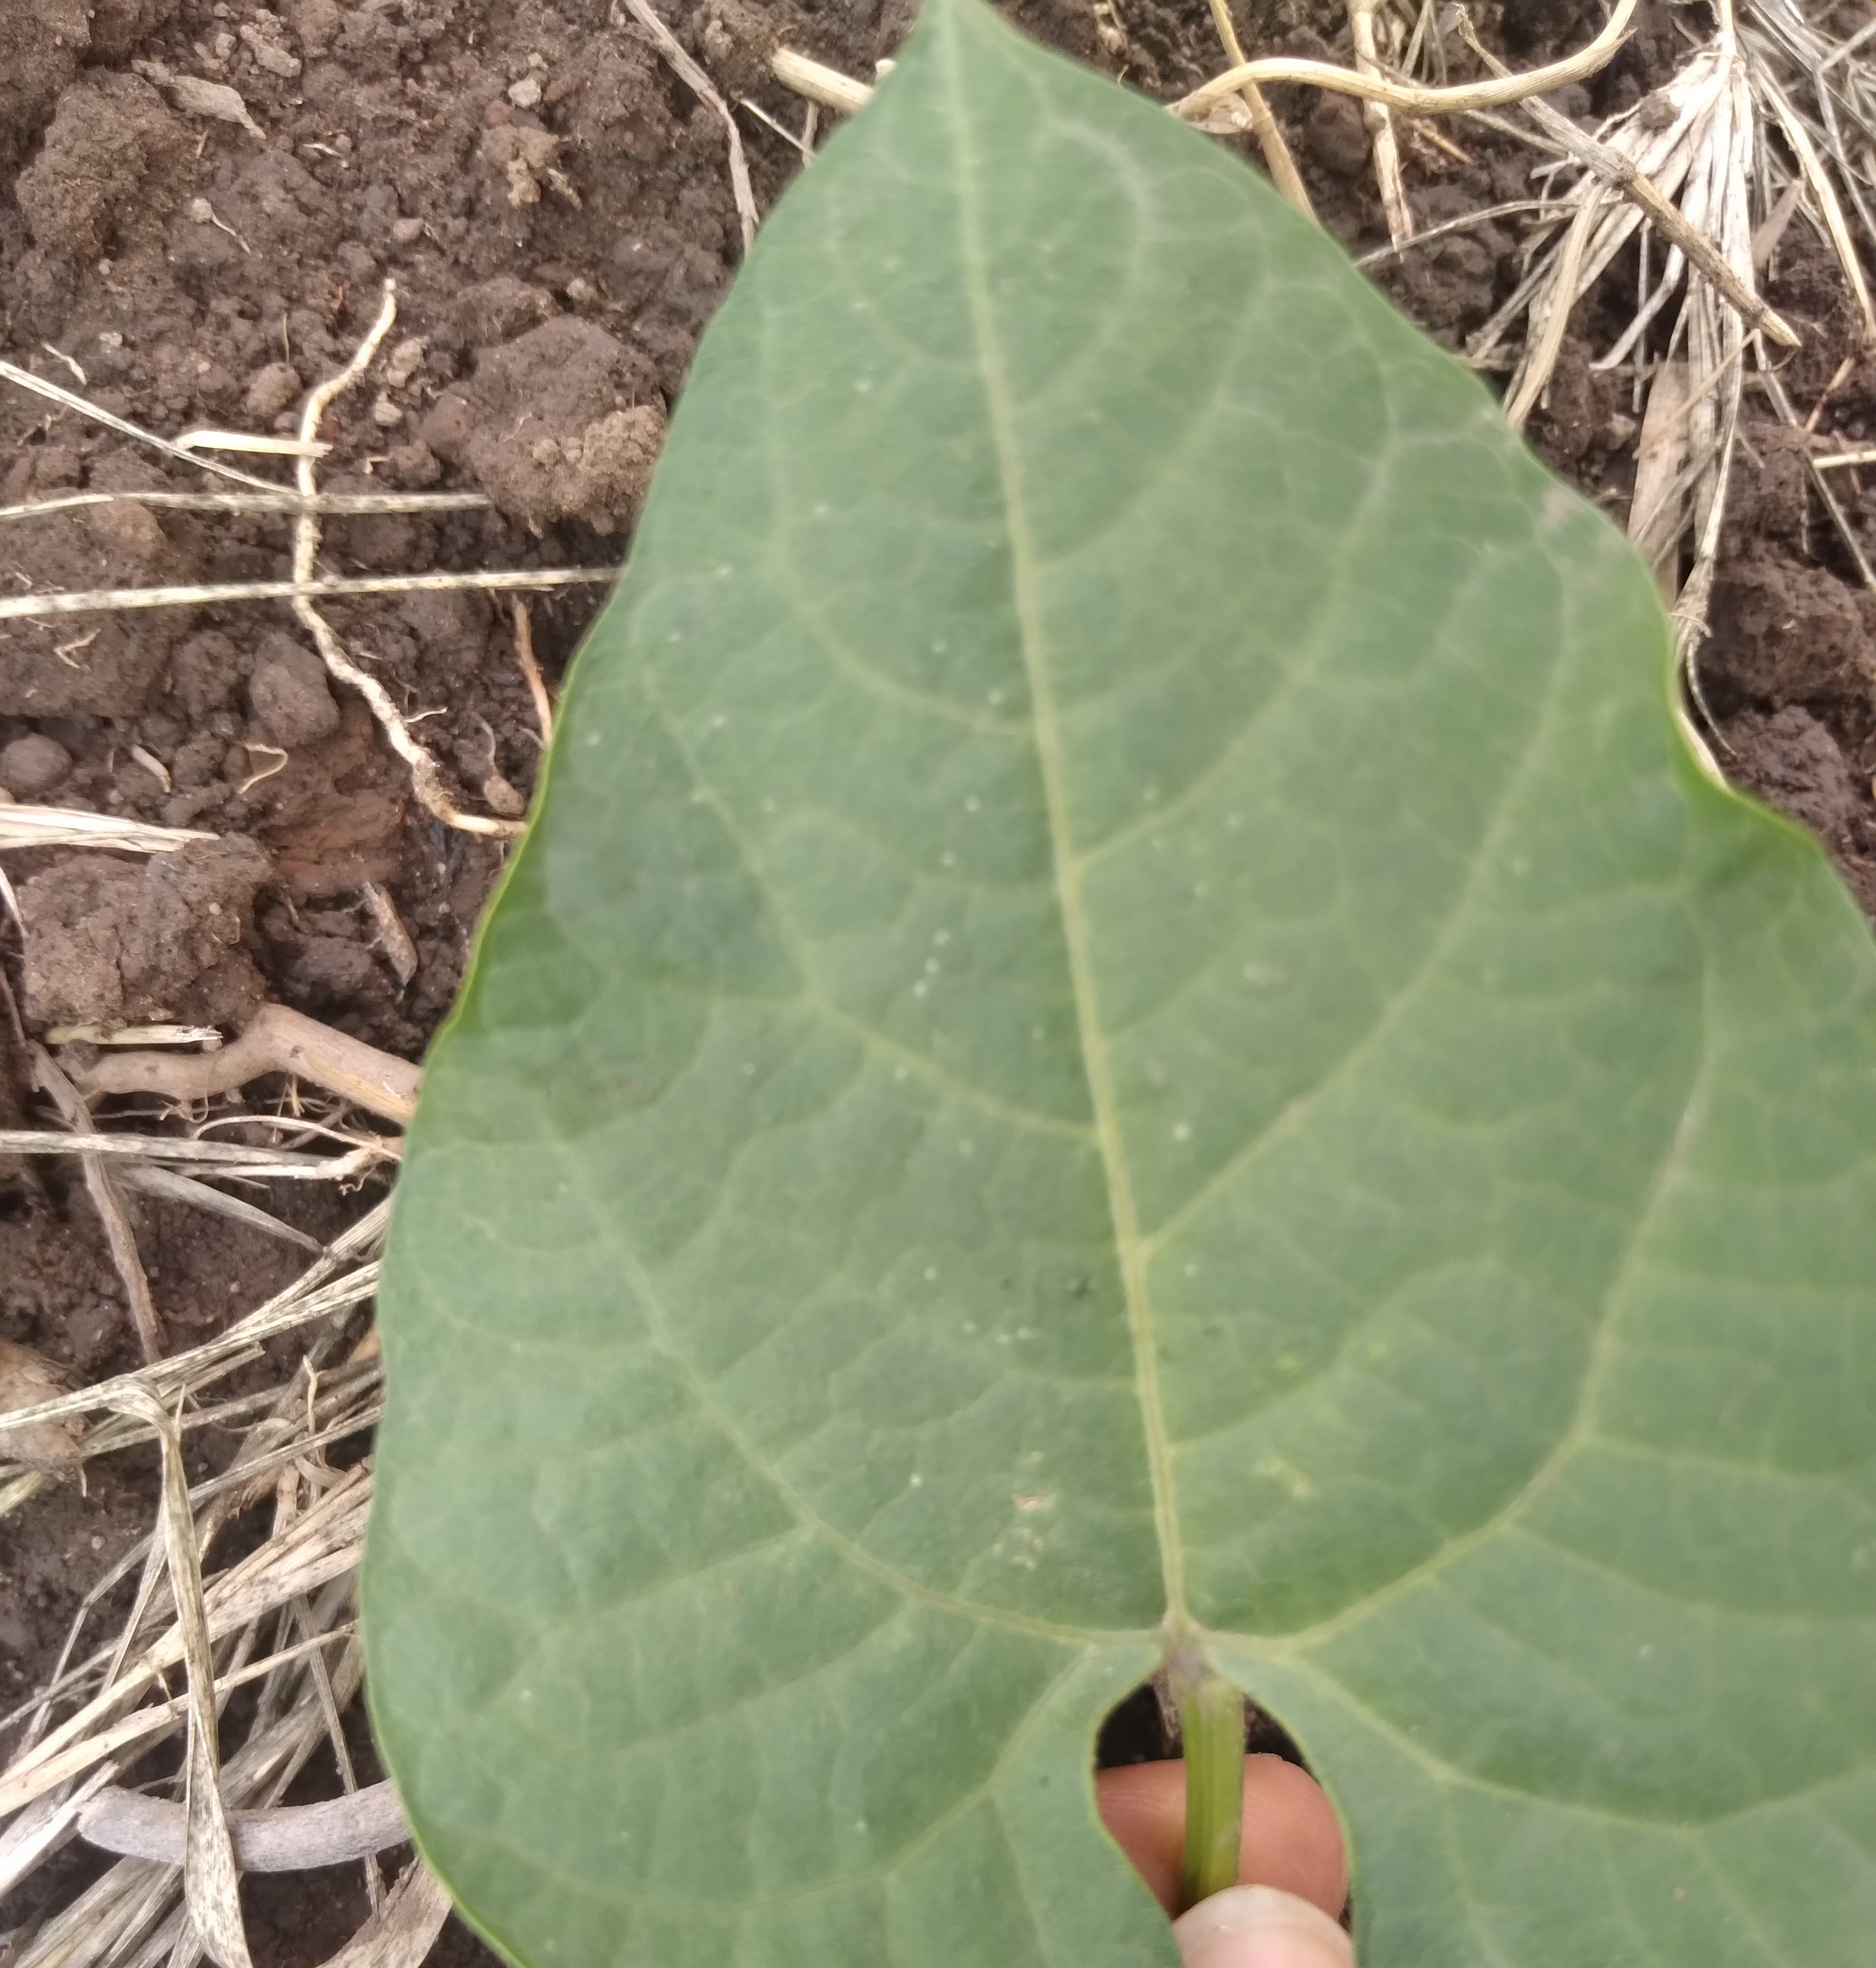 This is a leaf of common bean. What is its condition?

healthy
